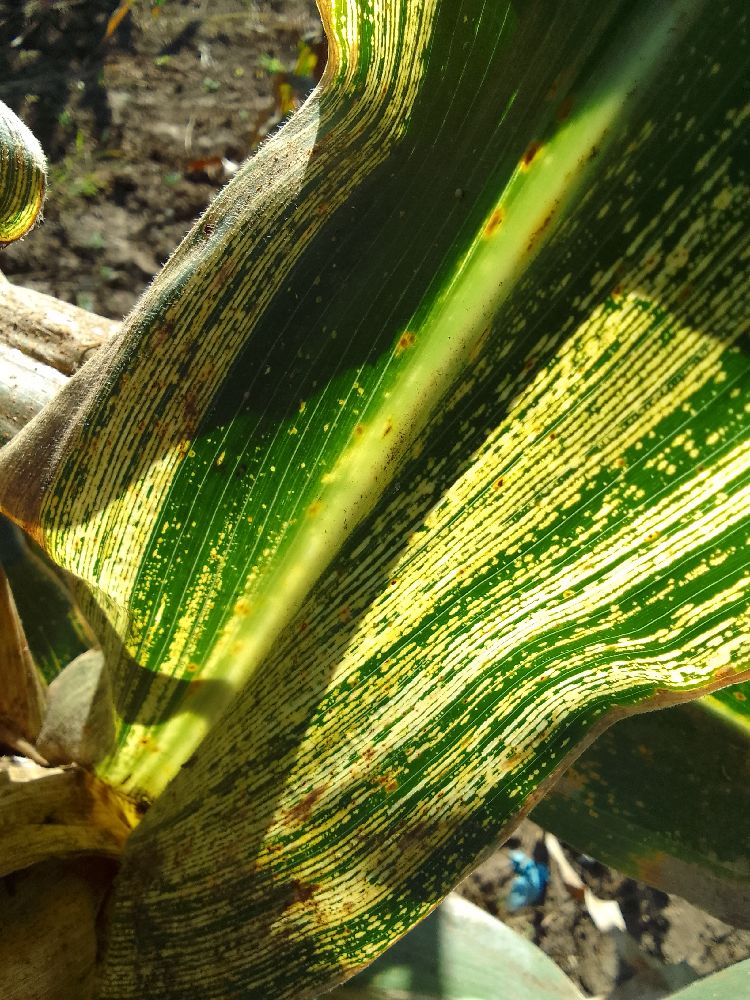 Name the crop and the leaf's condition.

maize, maize streak virus
